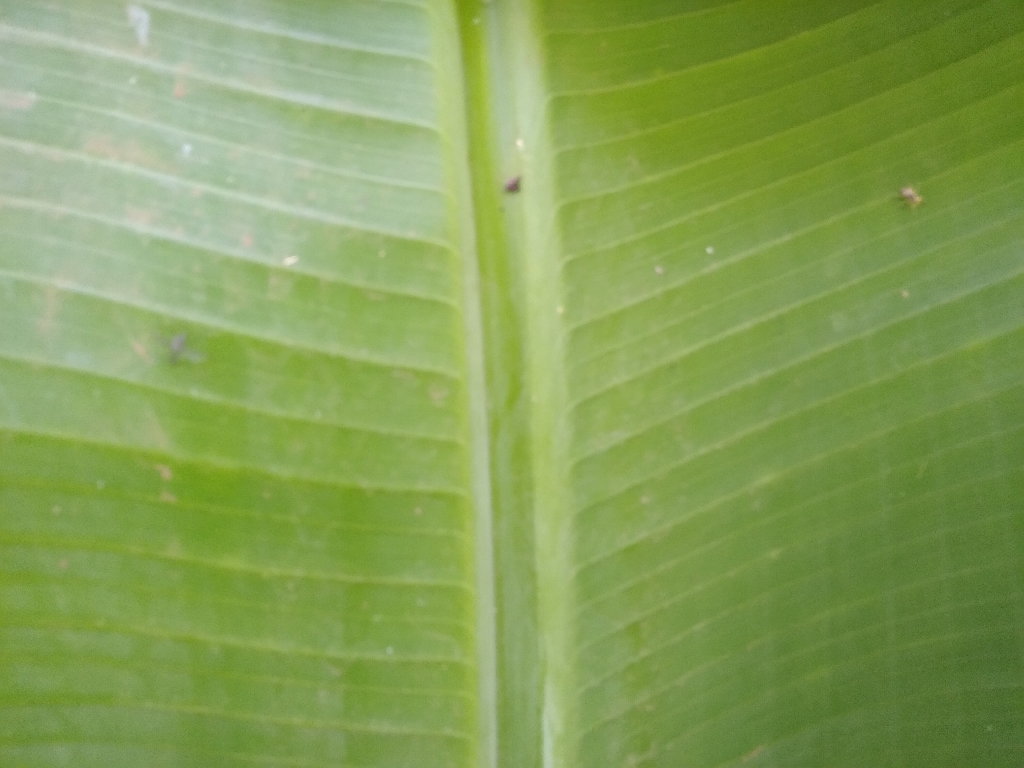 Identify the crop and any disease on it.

banana, healthy
